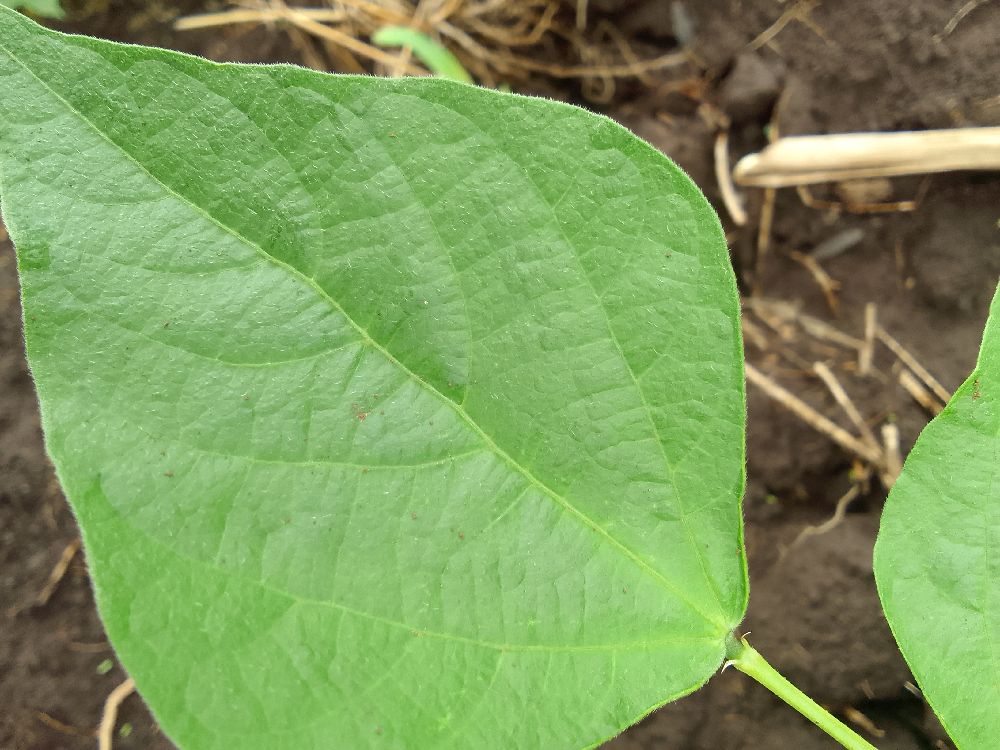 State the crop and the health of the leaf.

common bean, healthy
